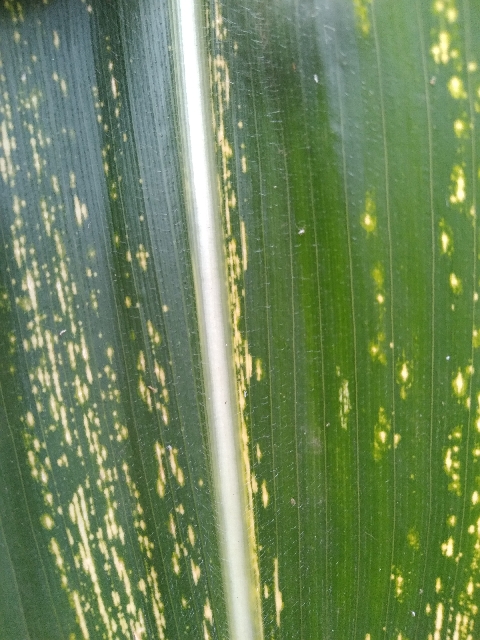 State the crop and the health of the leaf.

maize, maize streak virus
